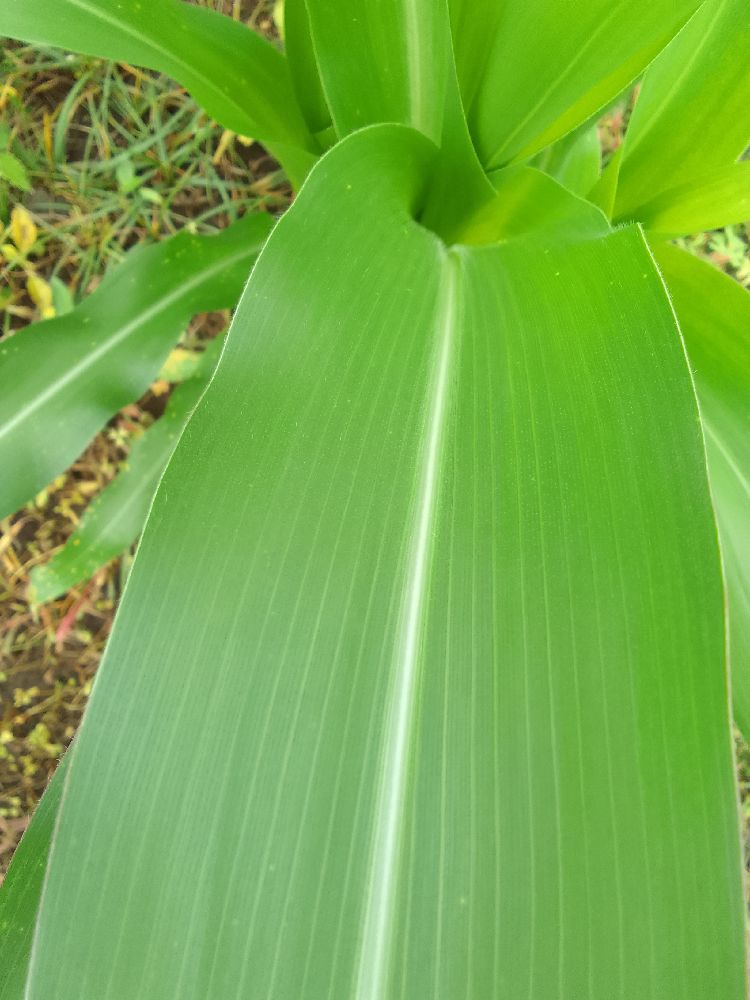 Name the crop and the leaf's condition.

maize, healthy
